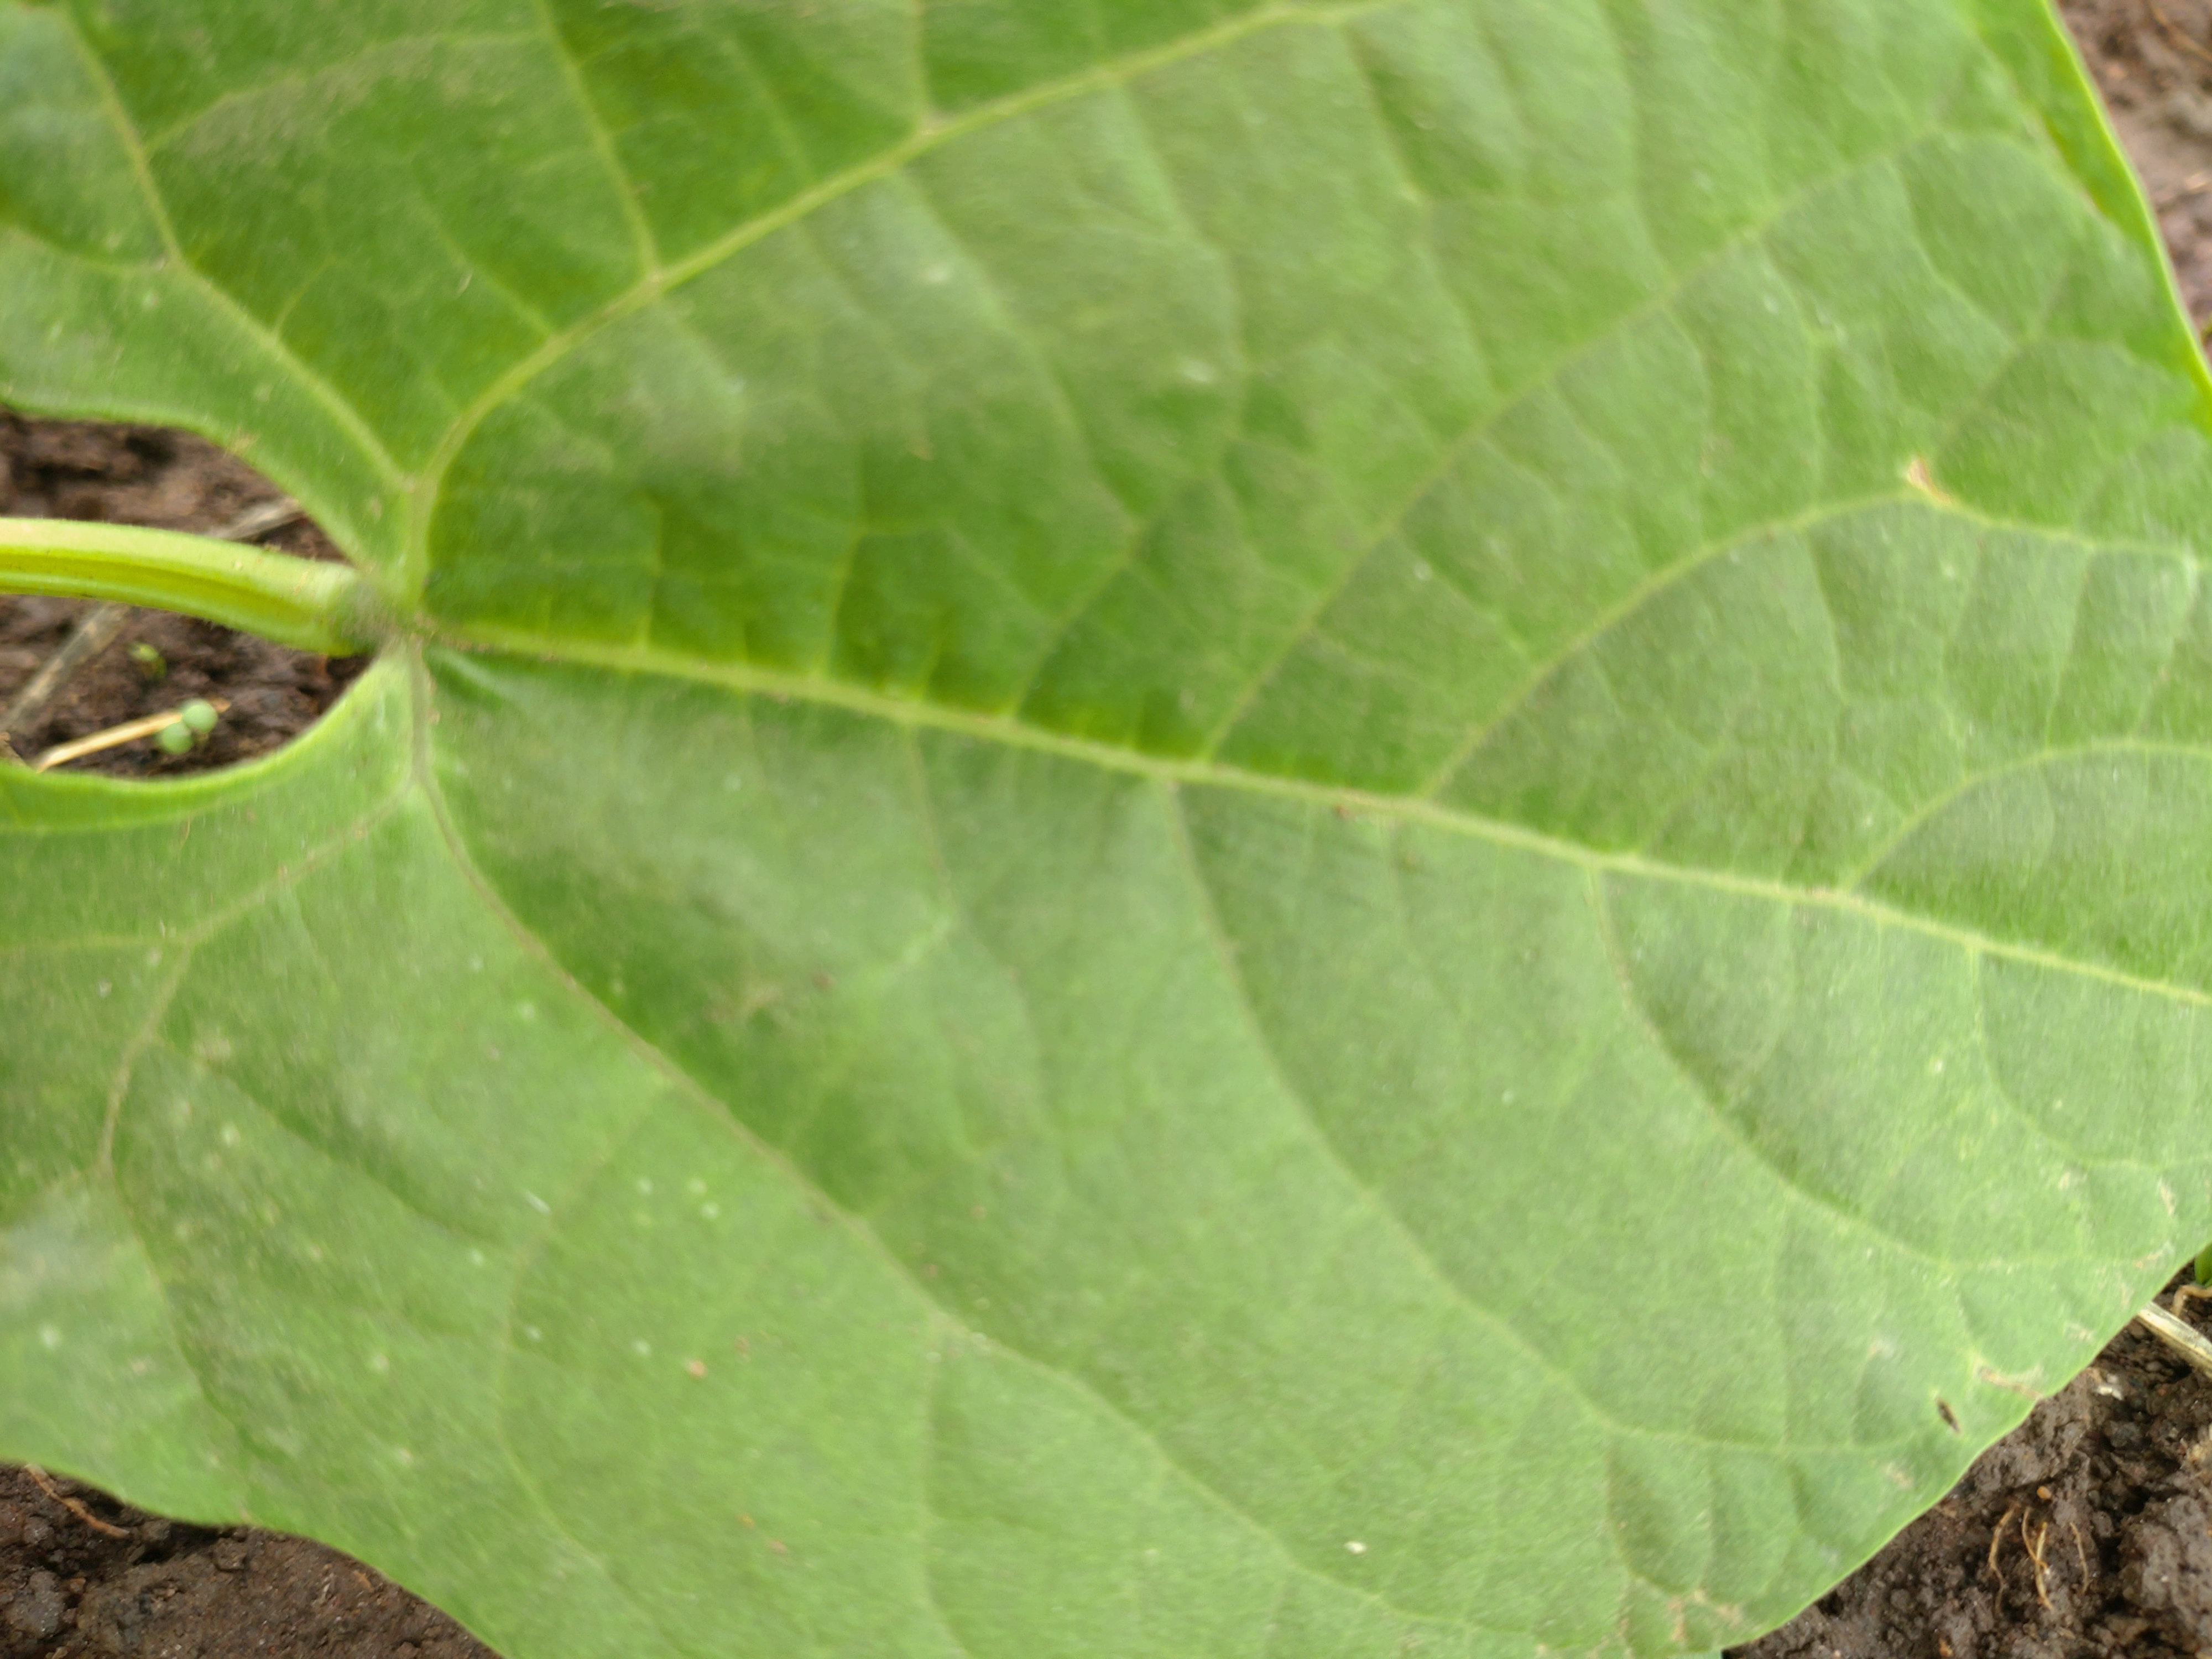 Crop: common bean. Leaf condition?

healthy
